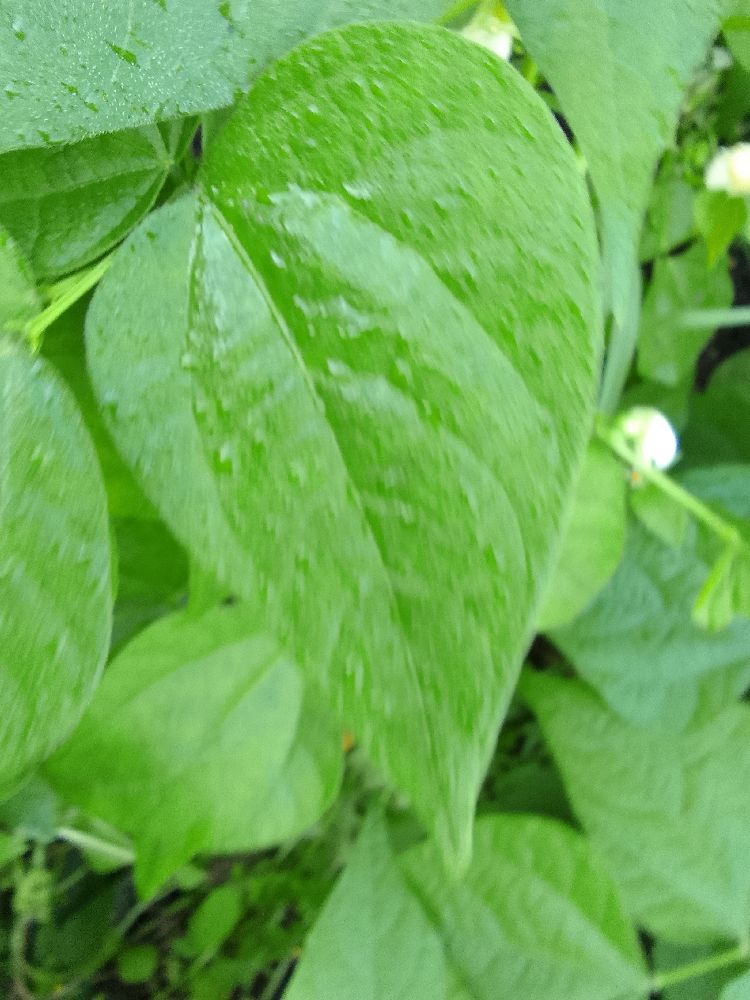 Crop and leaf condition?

common bean, healthy
